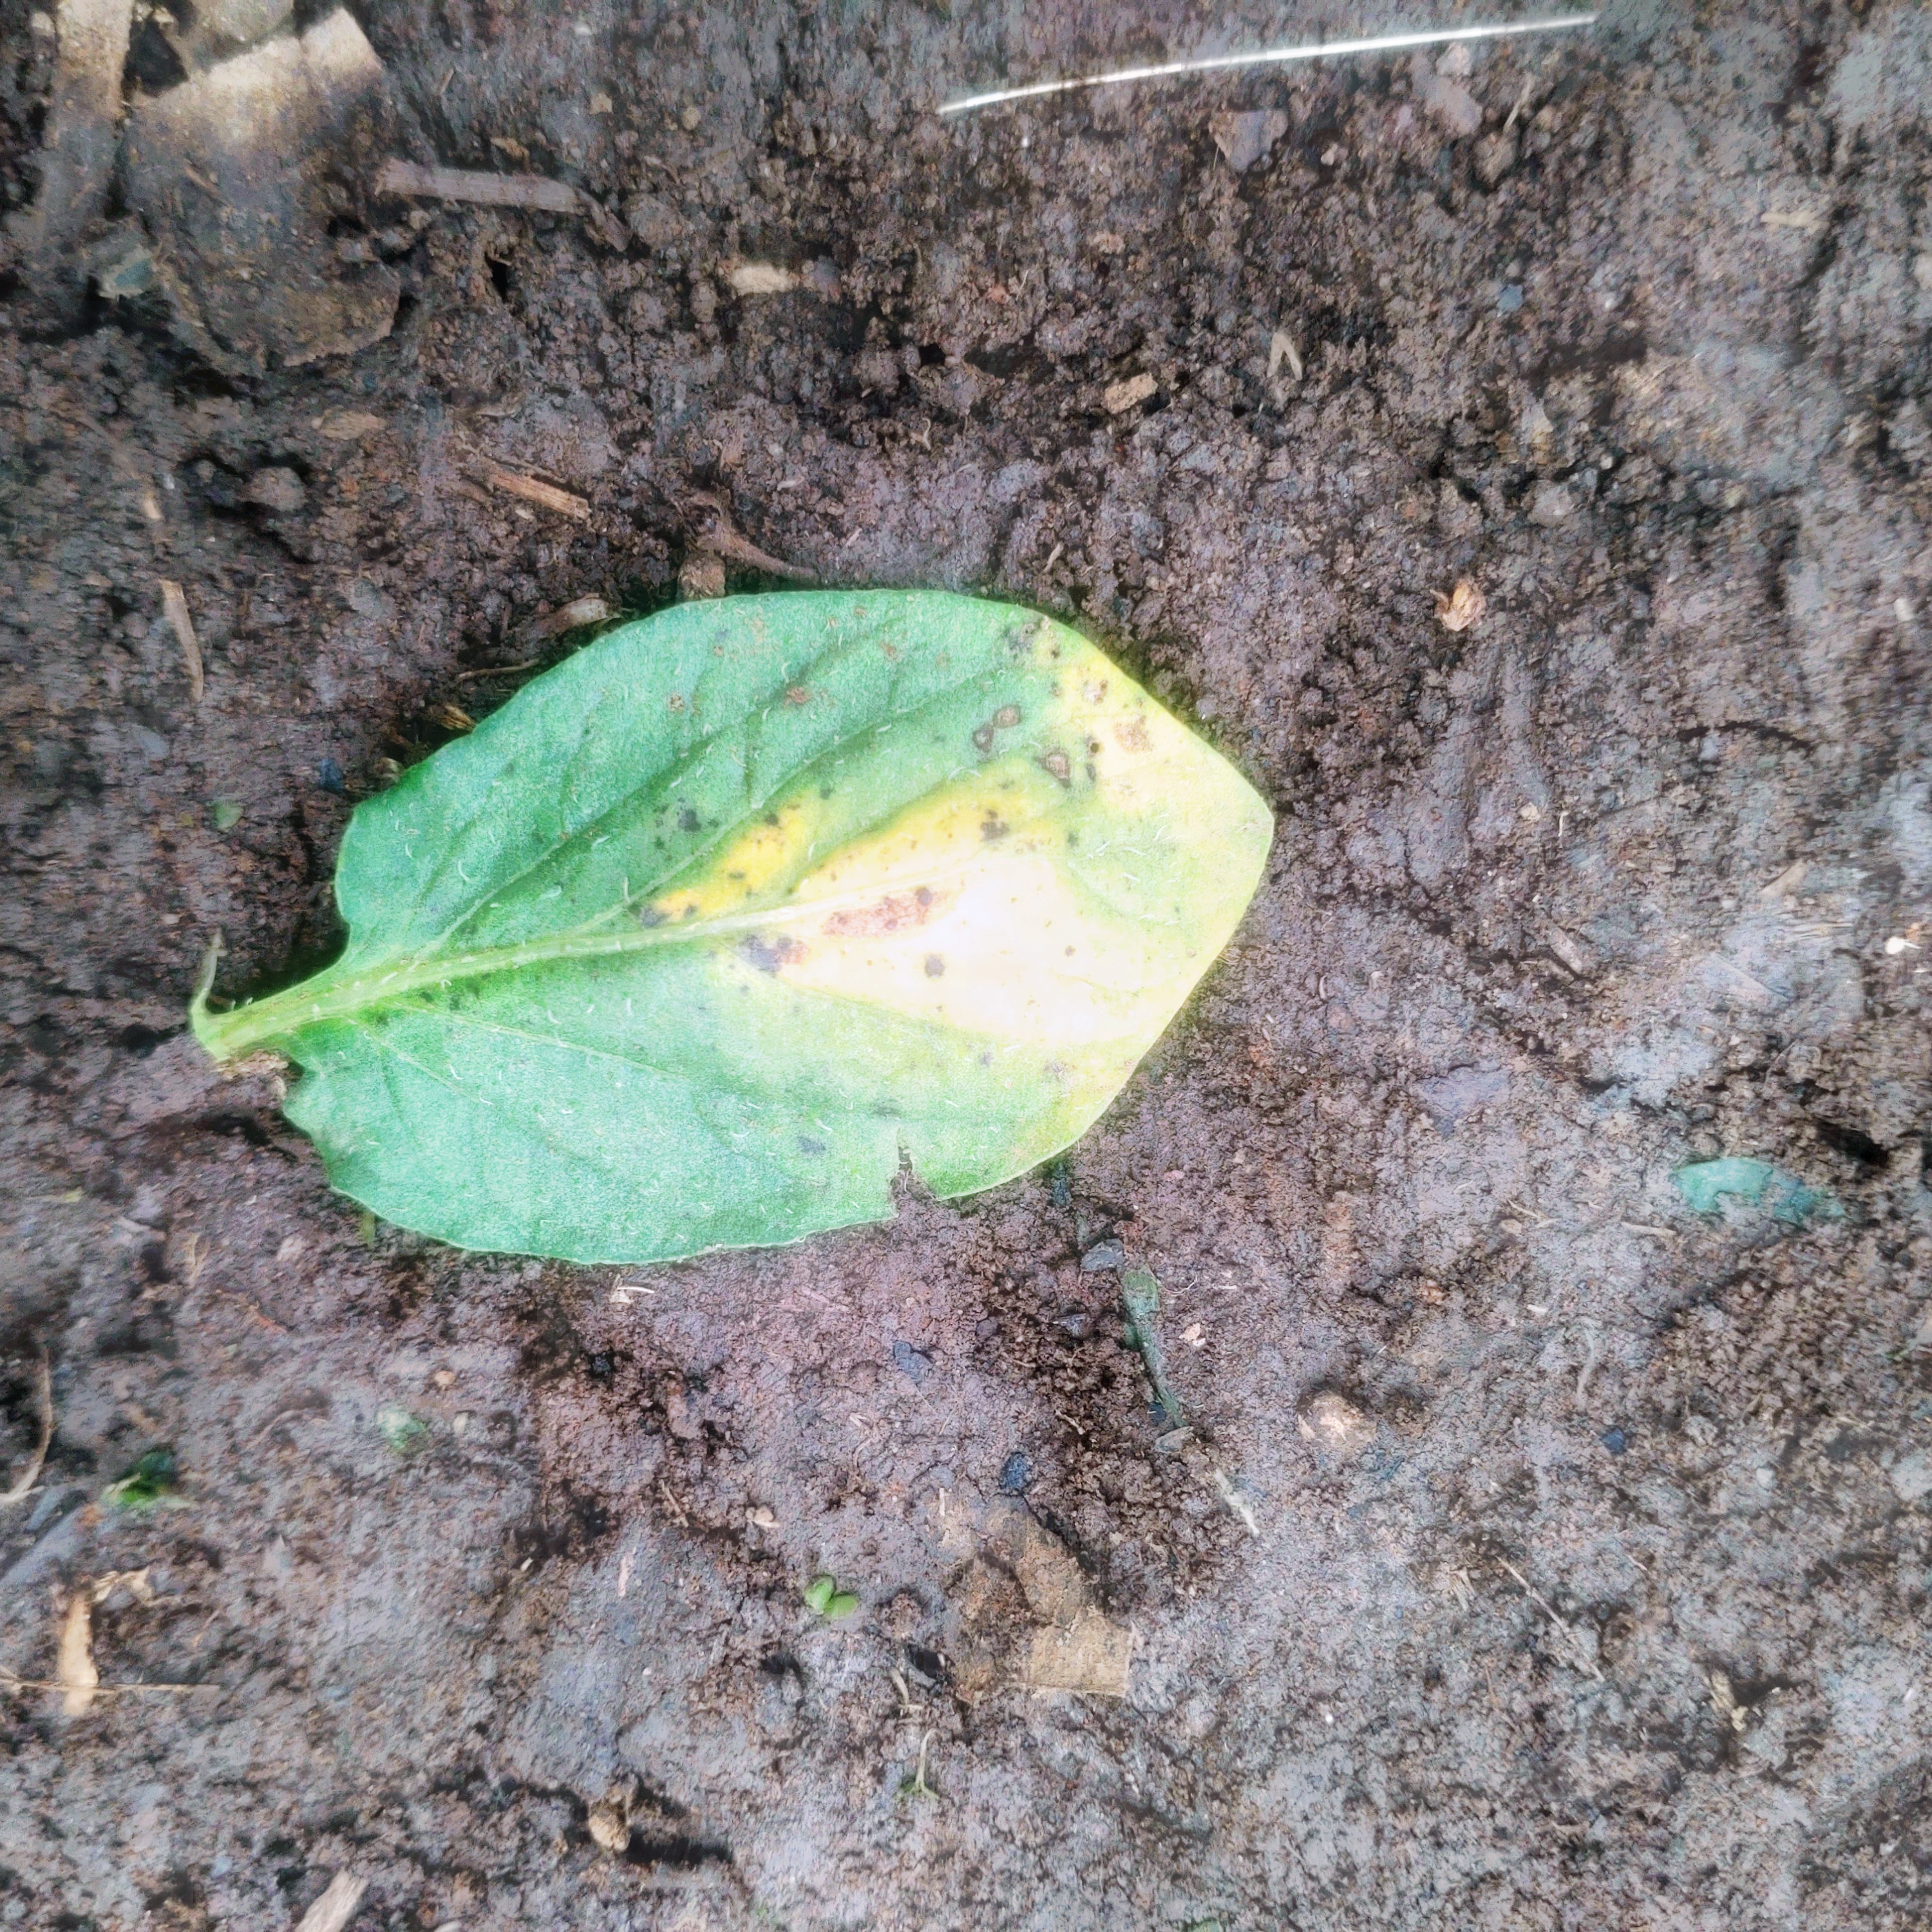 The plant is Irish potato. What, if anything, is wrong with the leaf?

late blight
